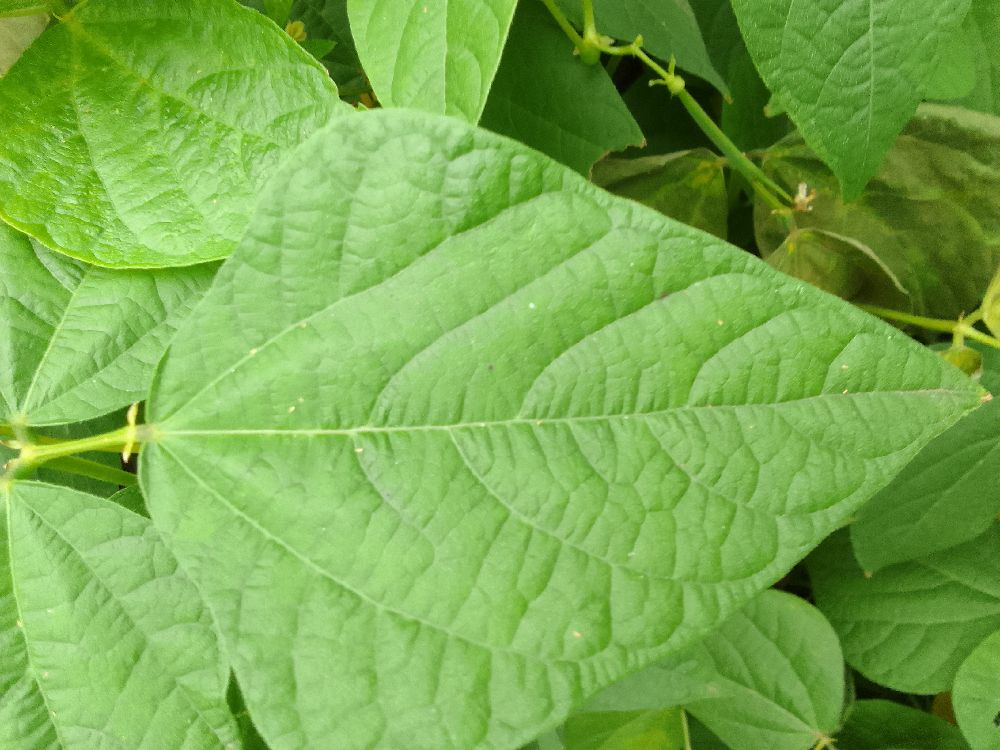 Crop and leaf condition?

common bean, healthy
